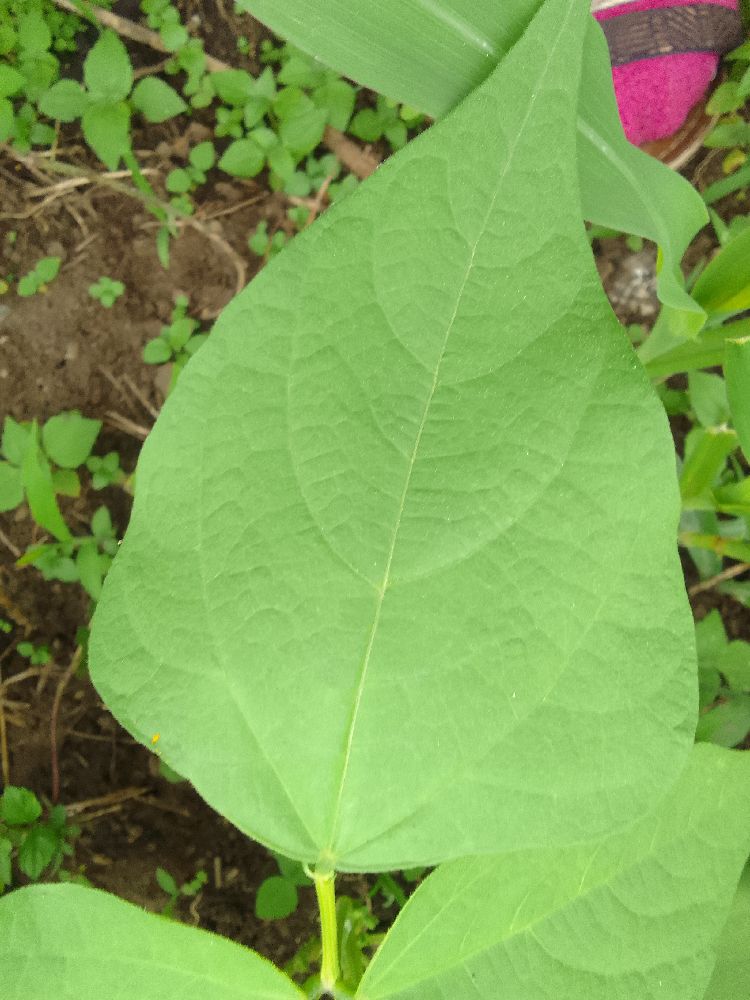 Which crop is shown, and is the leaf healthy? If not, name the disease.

common bean, healthy
